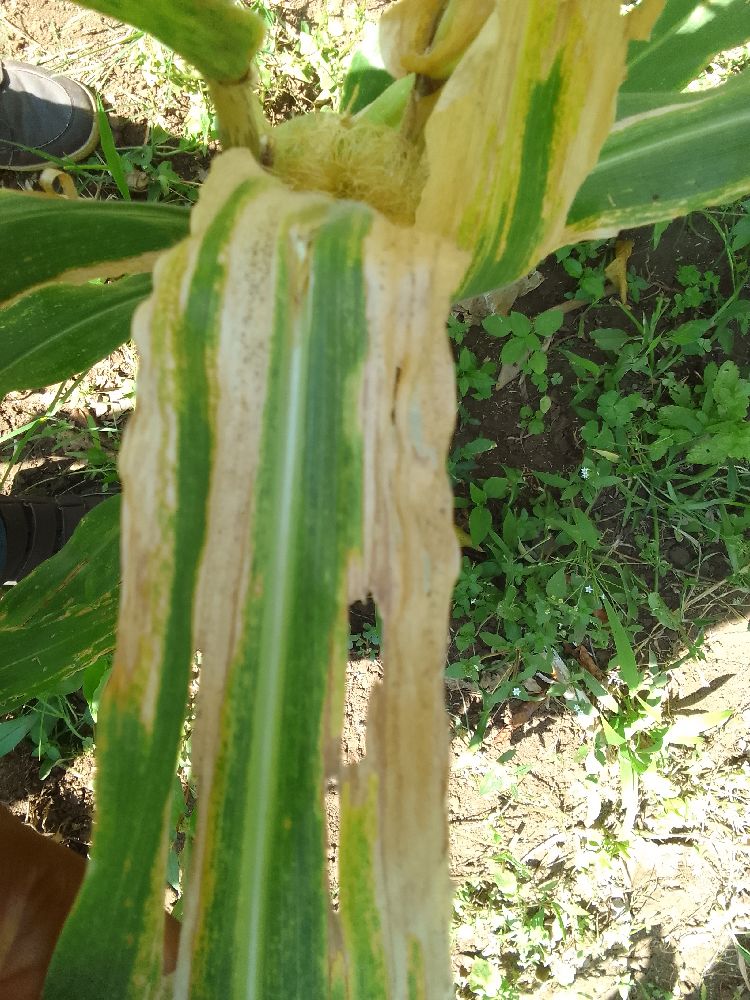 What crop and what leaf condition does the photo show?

maize, maize lethal necrosis
